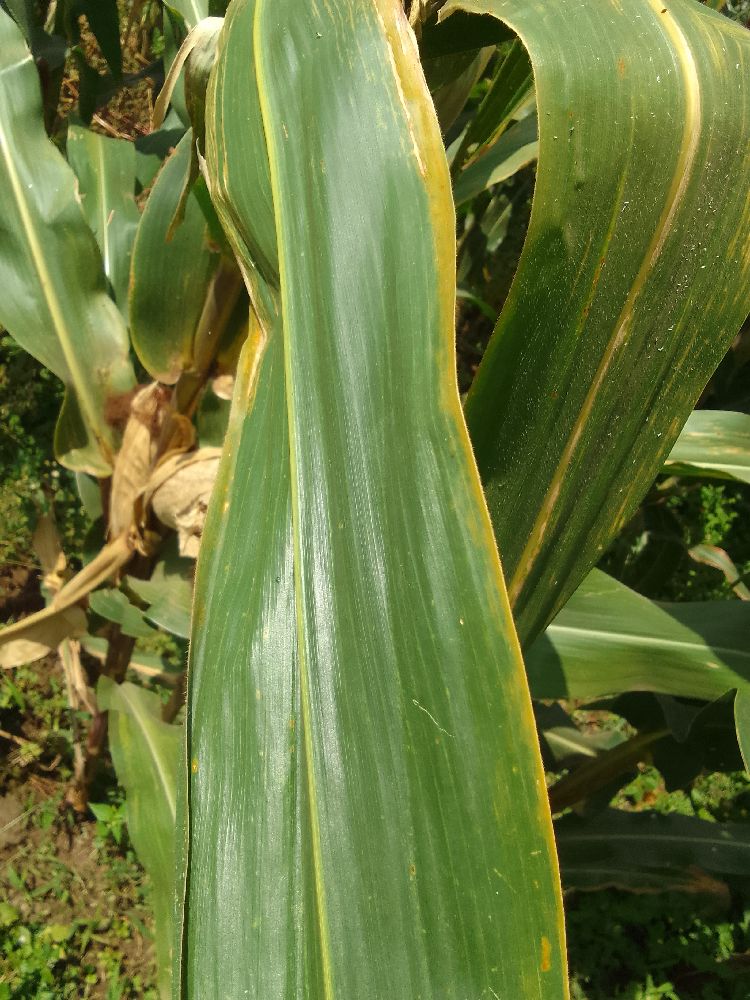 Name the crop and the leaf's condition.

maize, maize lethal necrosis
